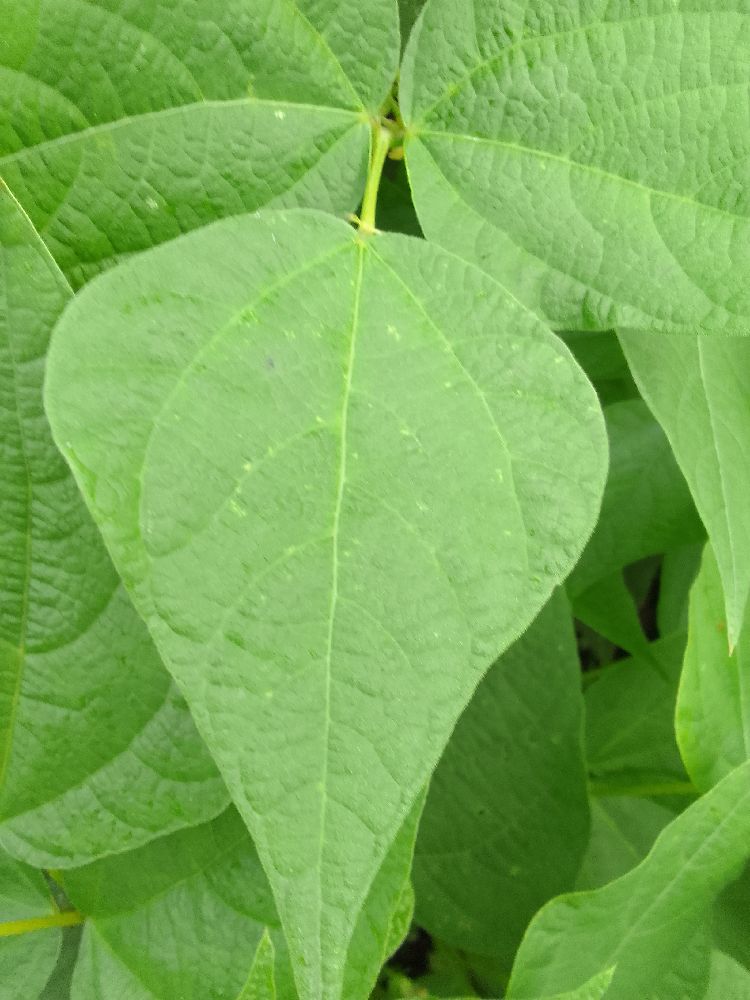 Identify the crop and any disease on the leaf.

common bean, healthy
